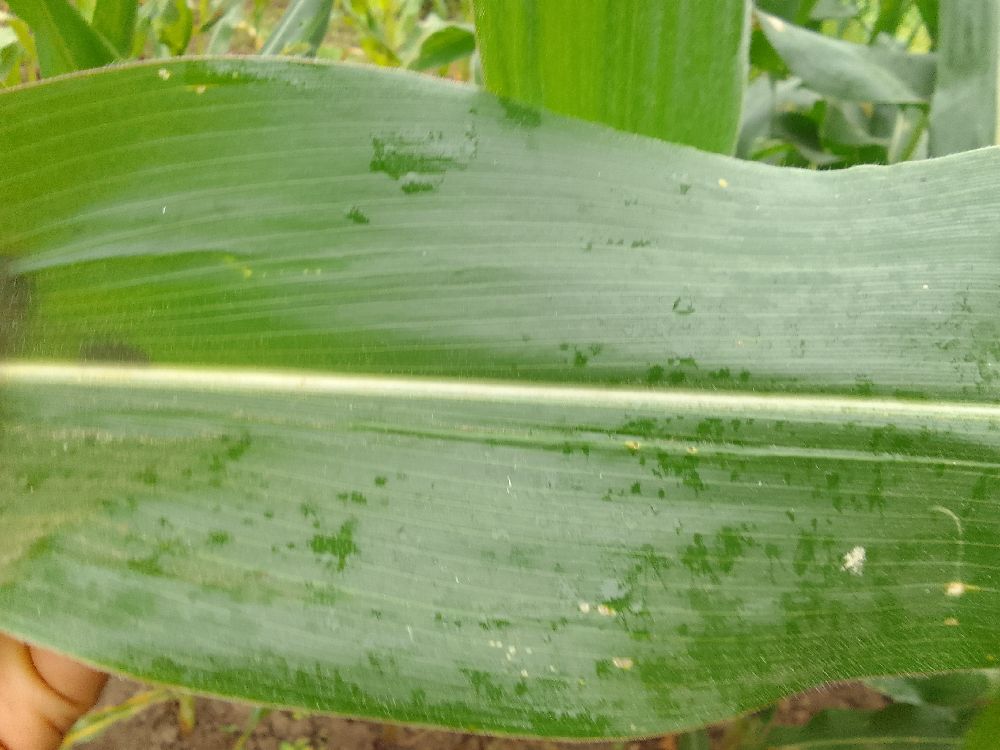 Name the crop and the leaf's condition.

maize, healthy
